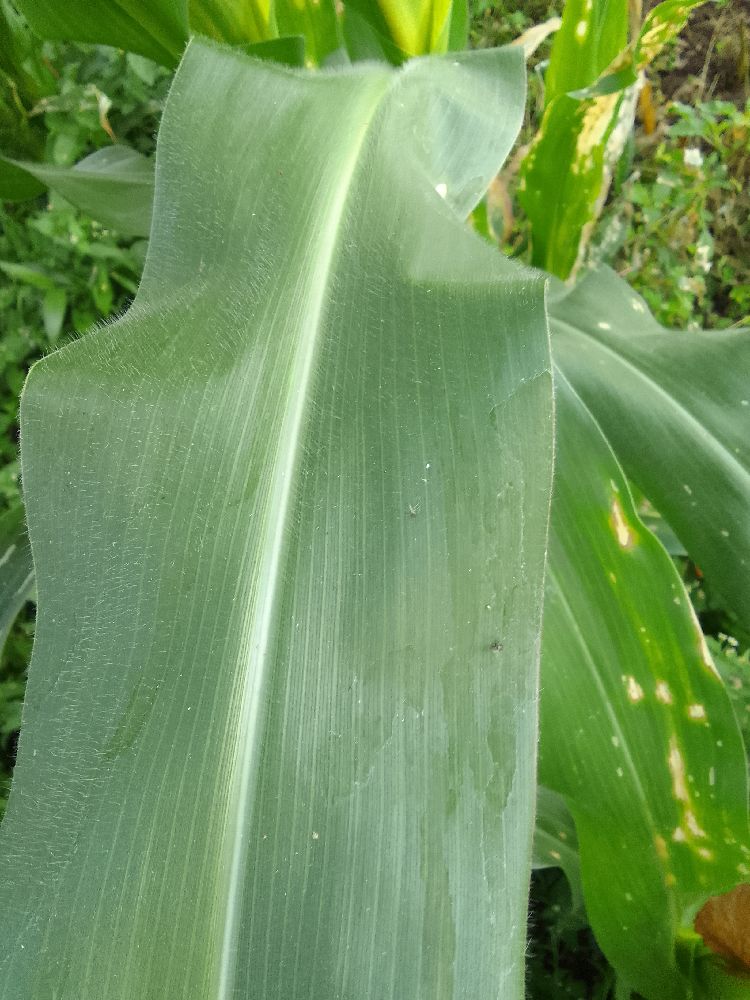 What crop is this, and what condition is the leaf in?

maize, healthy
